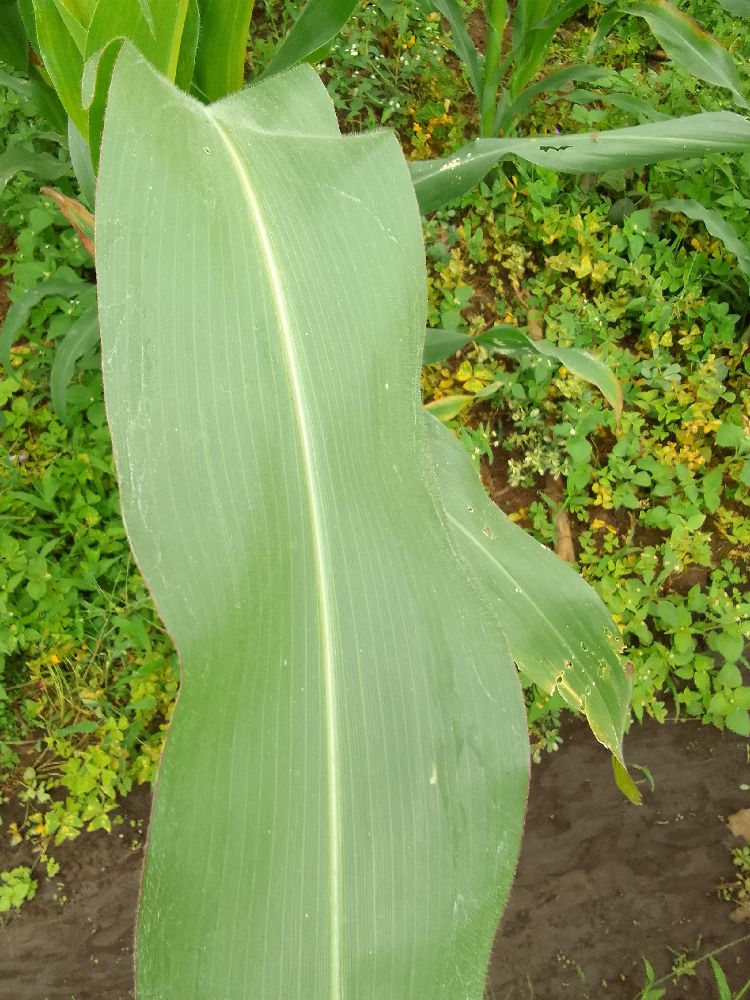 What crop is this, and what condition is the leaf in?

maize, healthy
